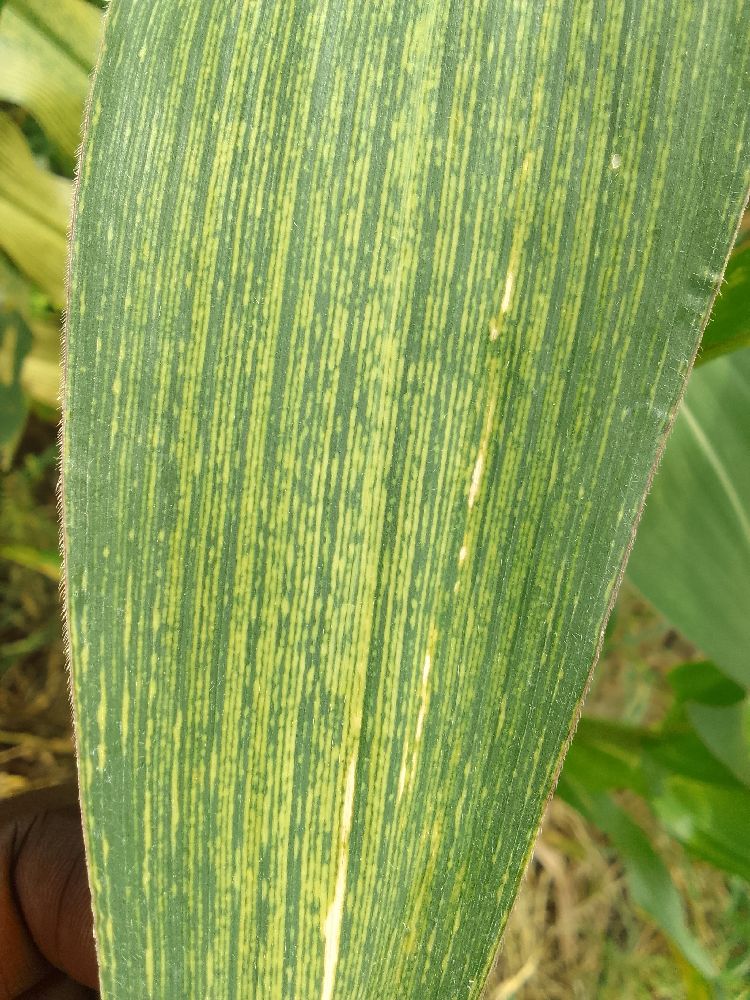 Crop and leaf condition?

maize, maize streak virus
